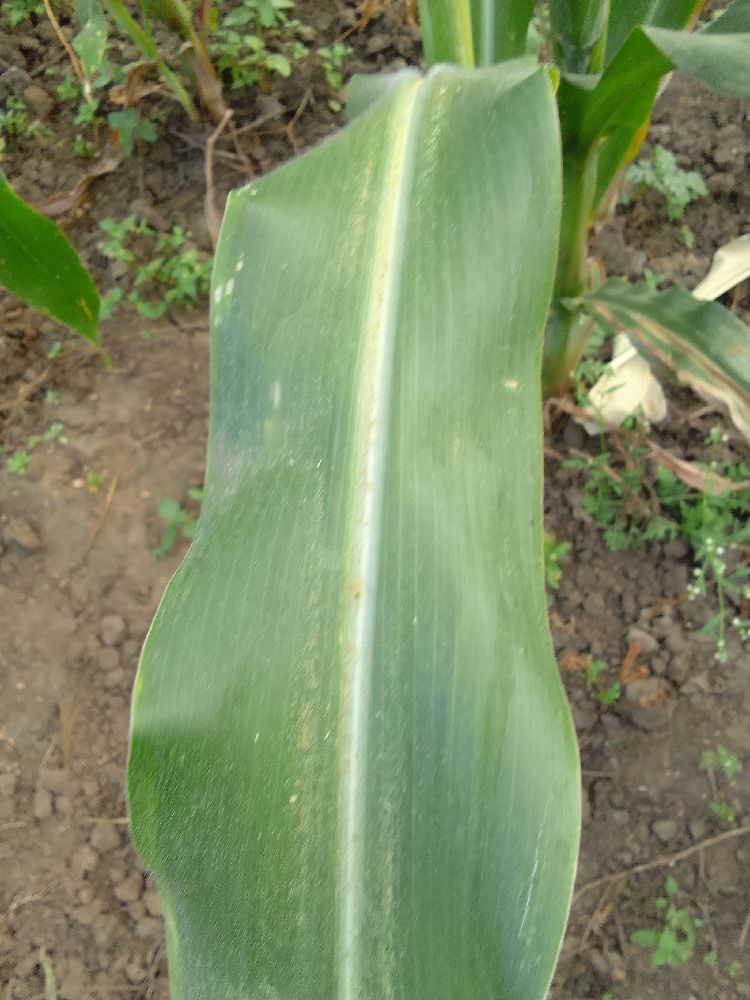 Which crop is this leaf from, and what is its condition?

maize, healthy
